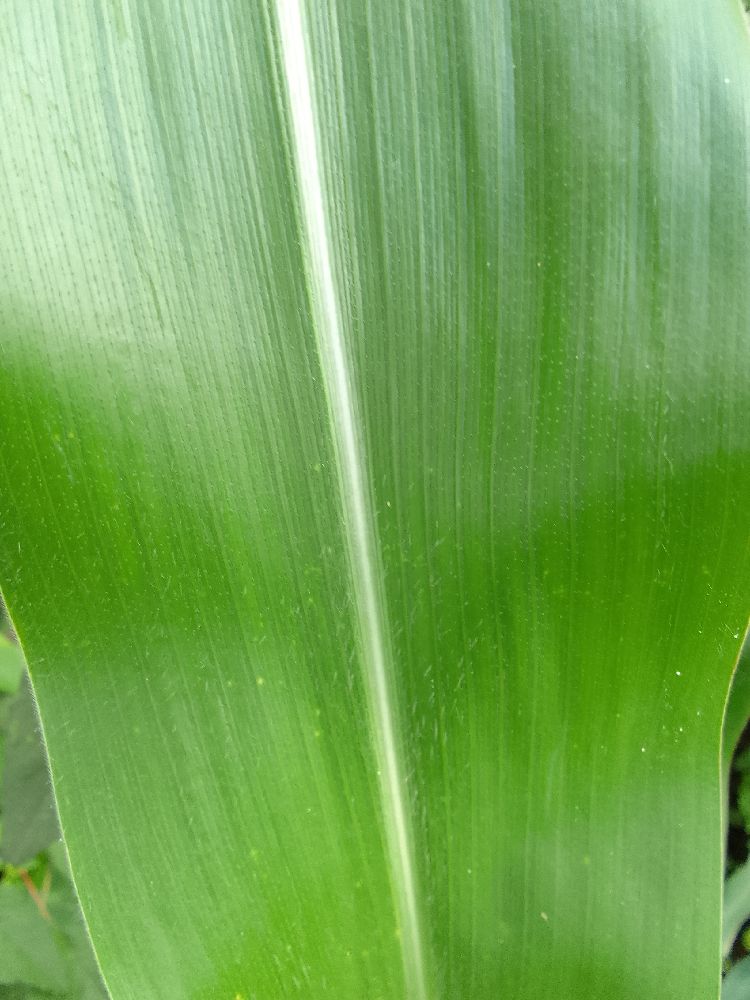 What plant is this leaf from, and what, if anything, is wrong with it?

maize, healthy
